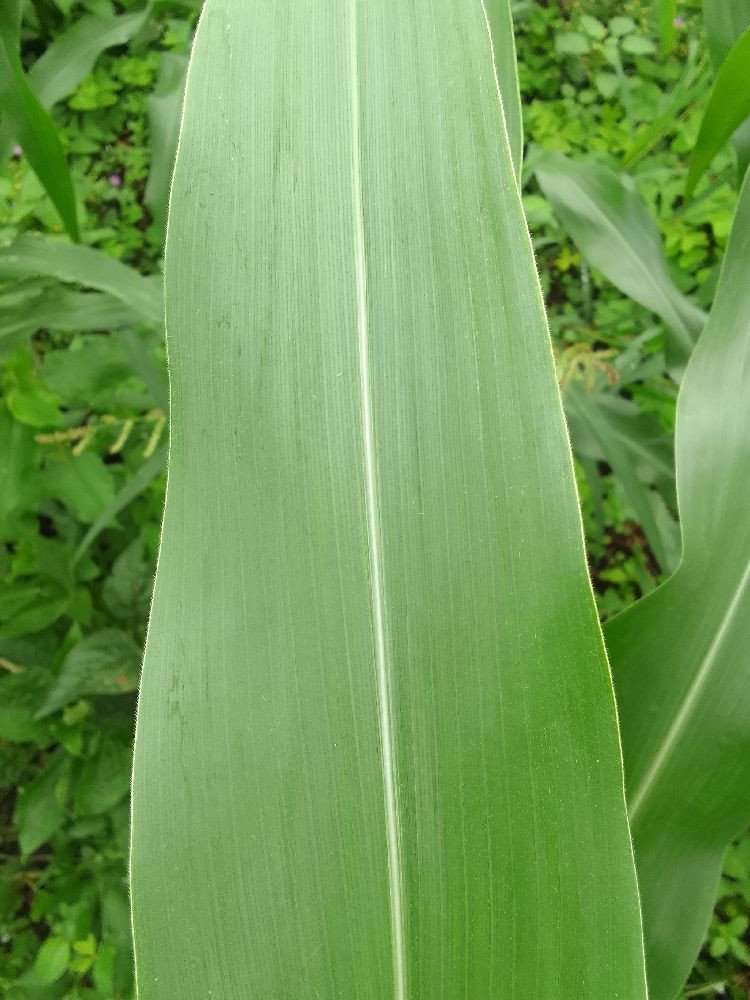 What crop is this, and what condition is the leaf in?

maize, healthy
